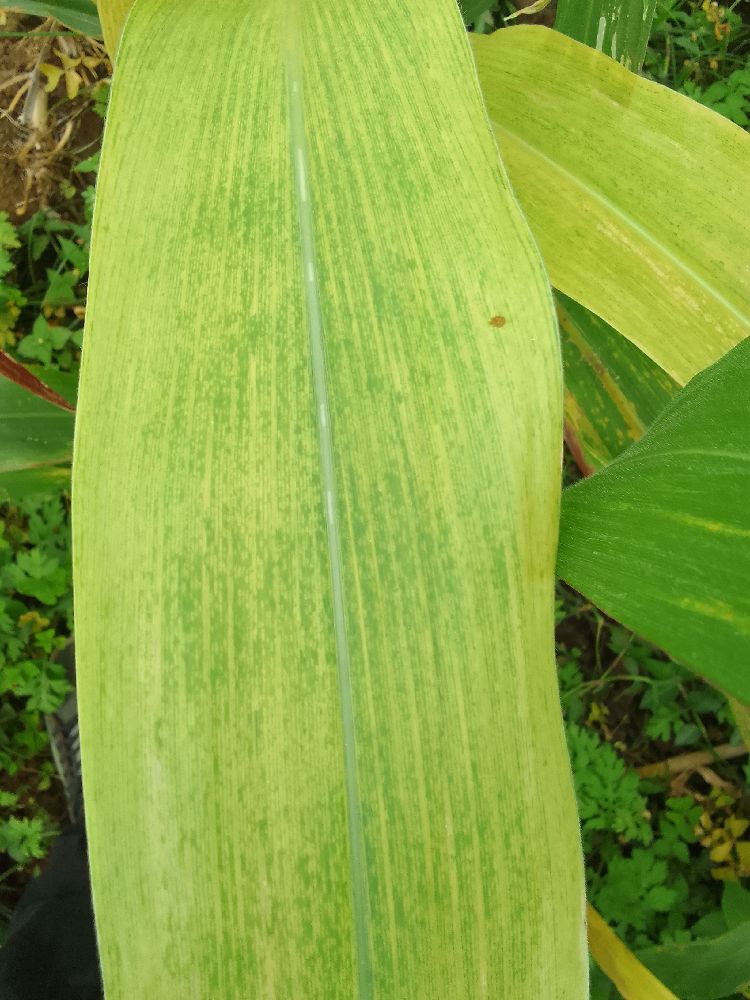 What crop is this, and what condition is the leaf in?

maize, maize lethal necrosis
